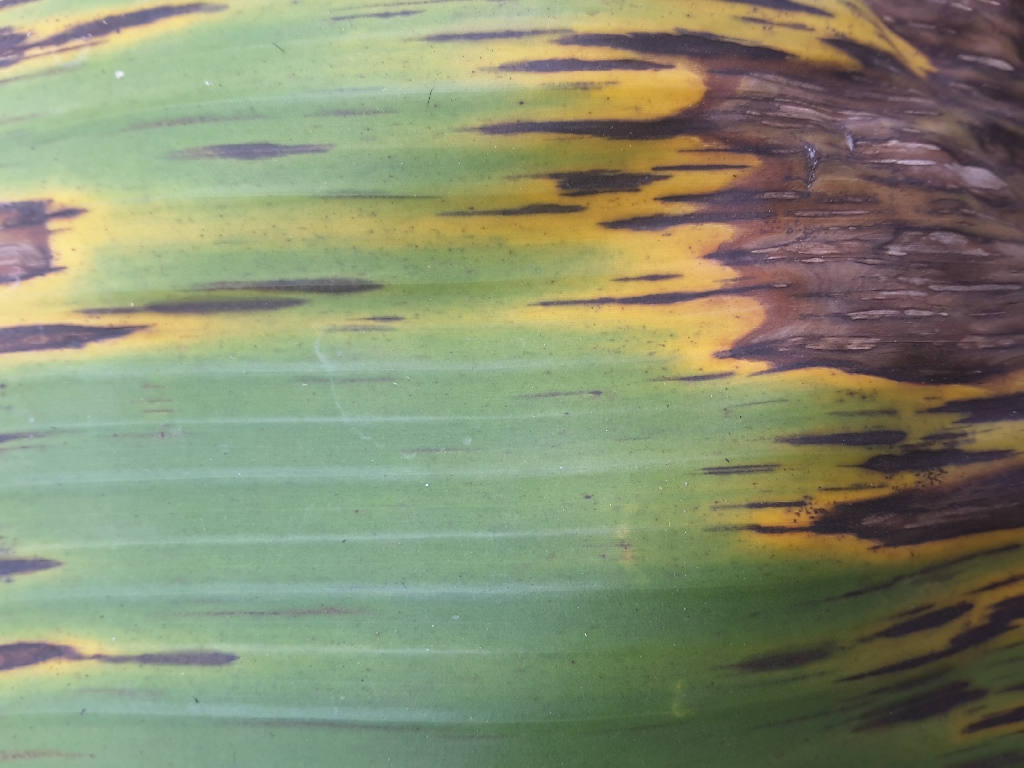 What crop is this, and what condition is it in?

banana, black sigatoka
